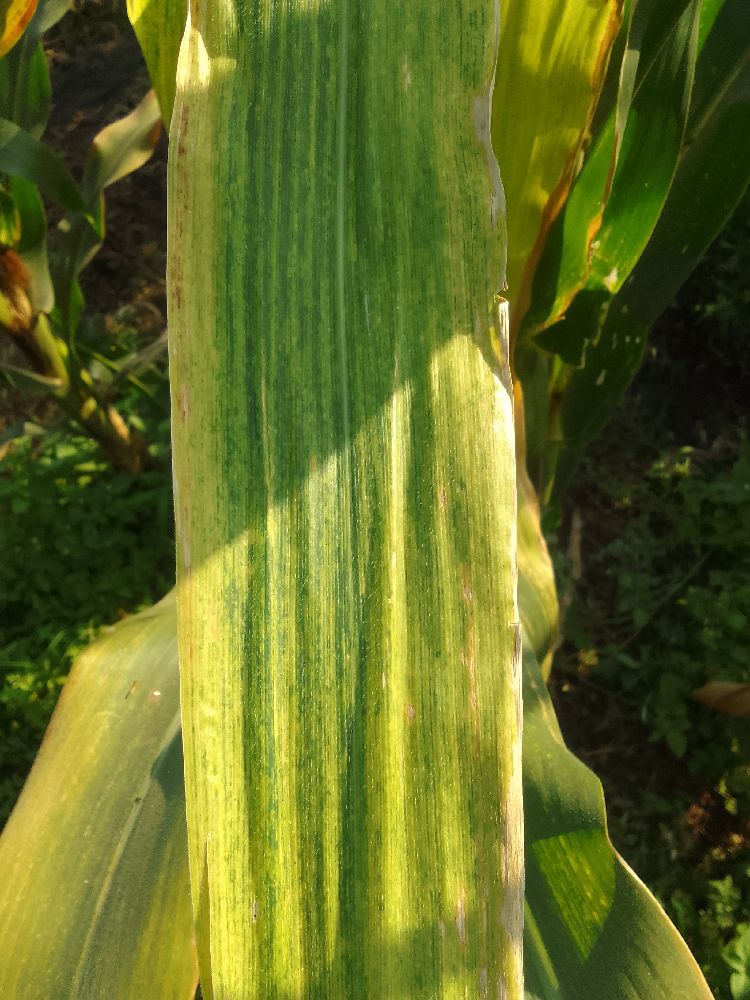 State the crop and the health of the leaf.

maize, maize lethal necrosis
